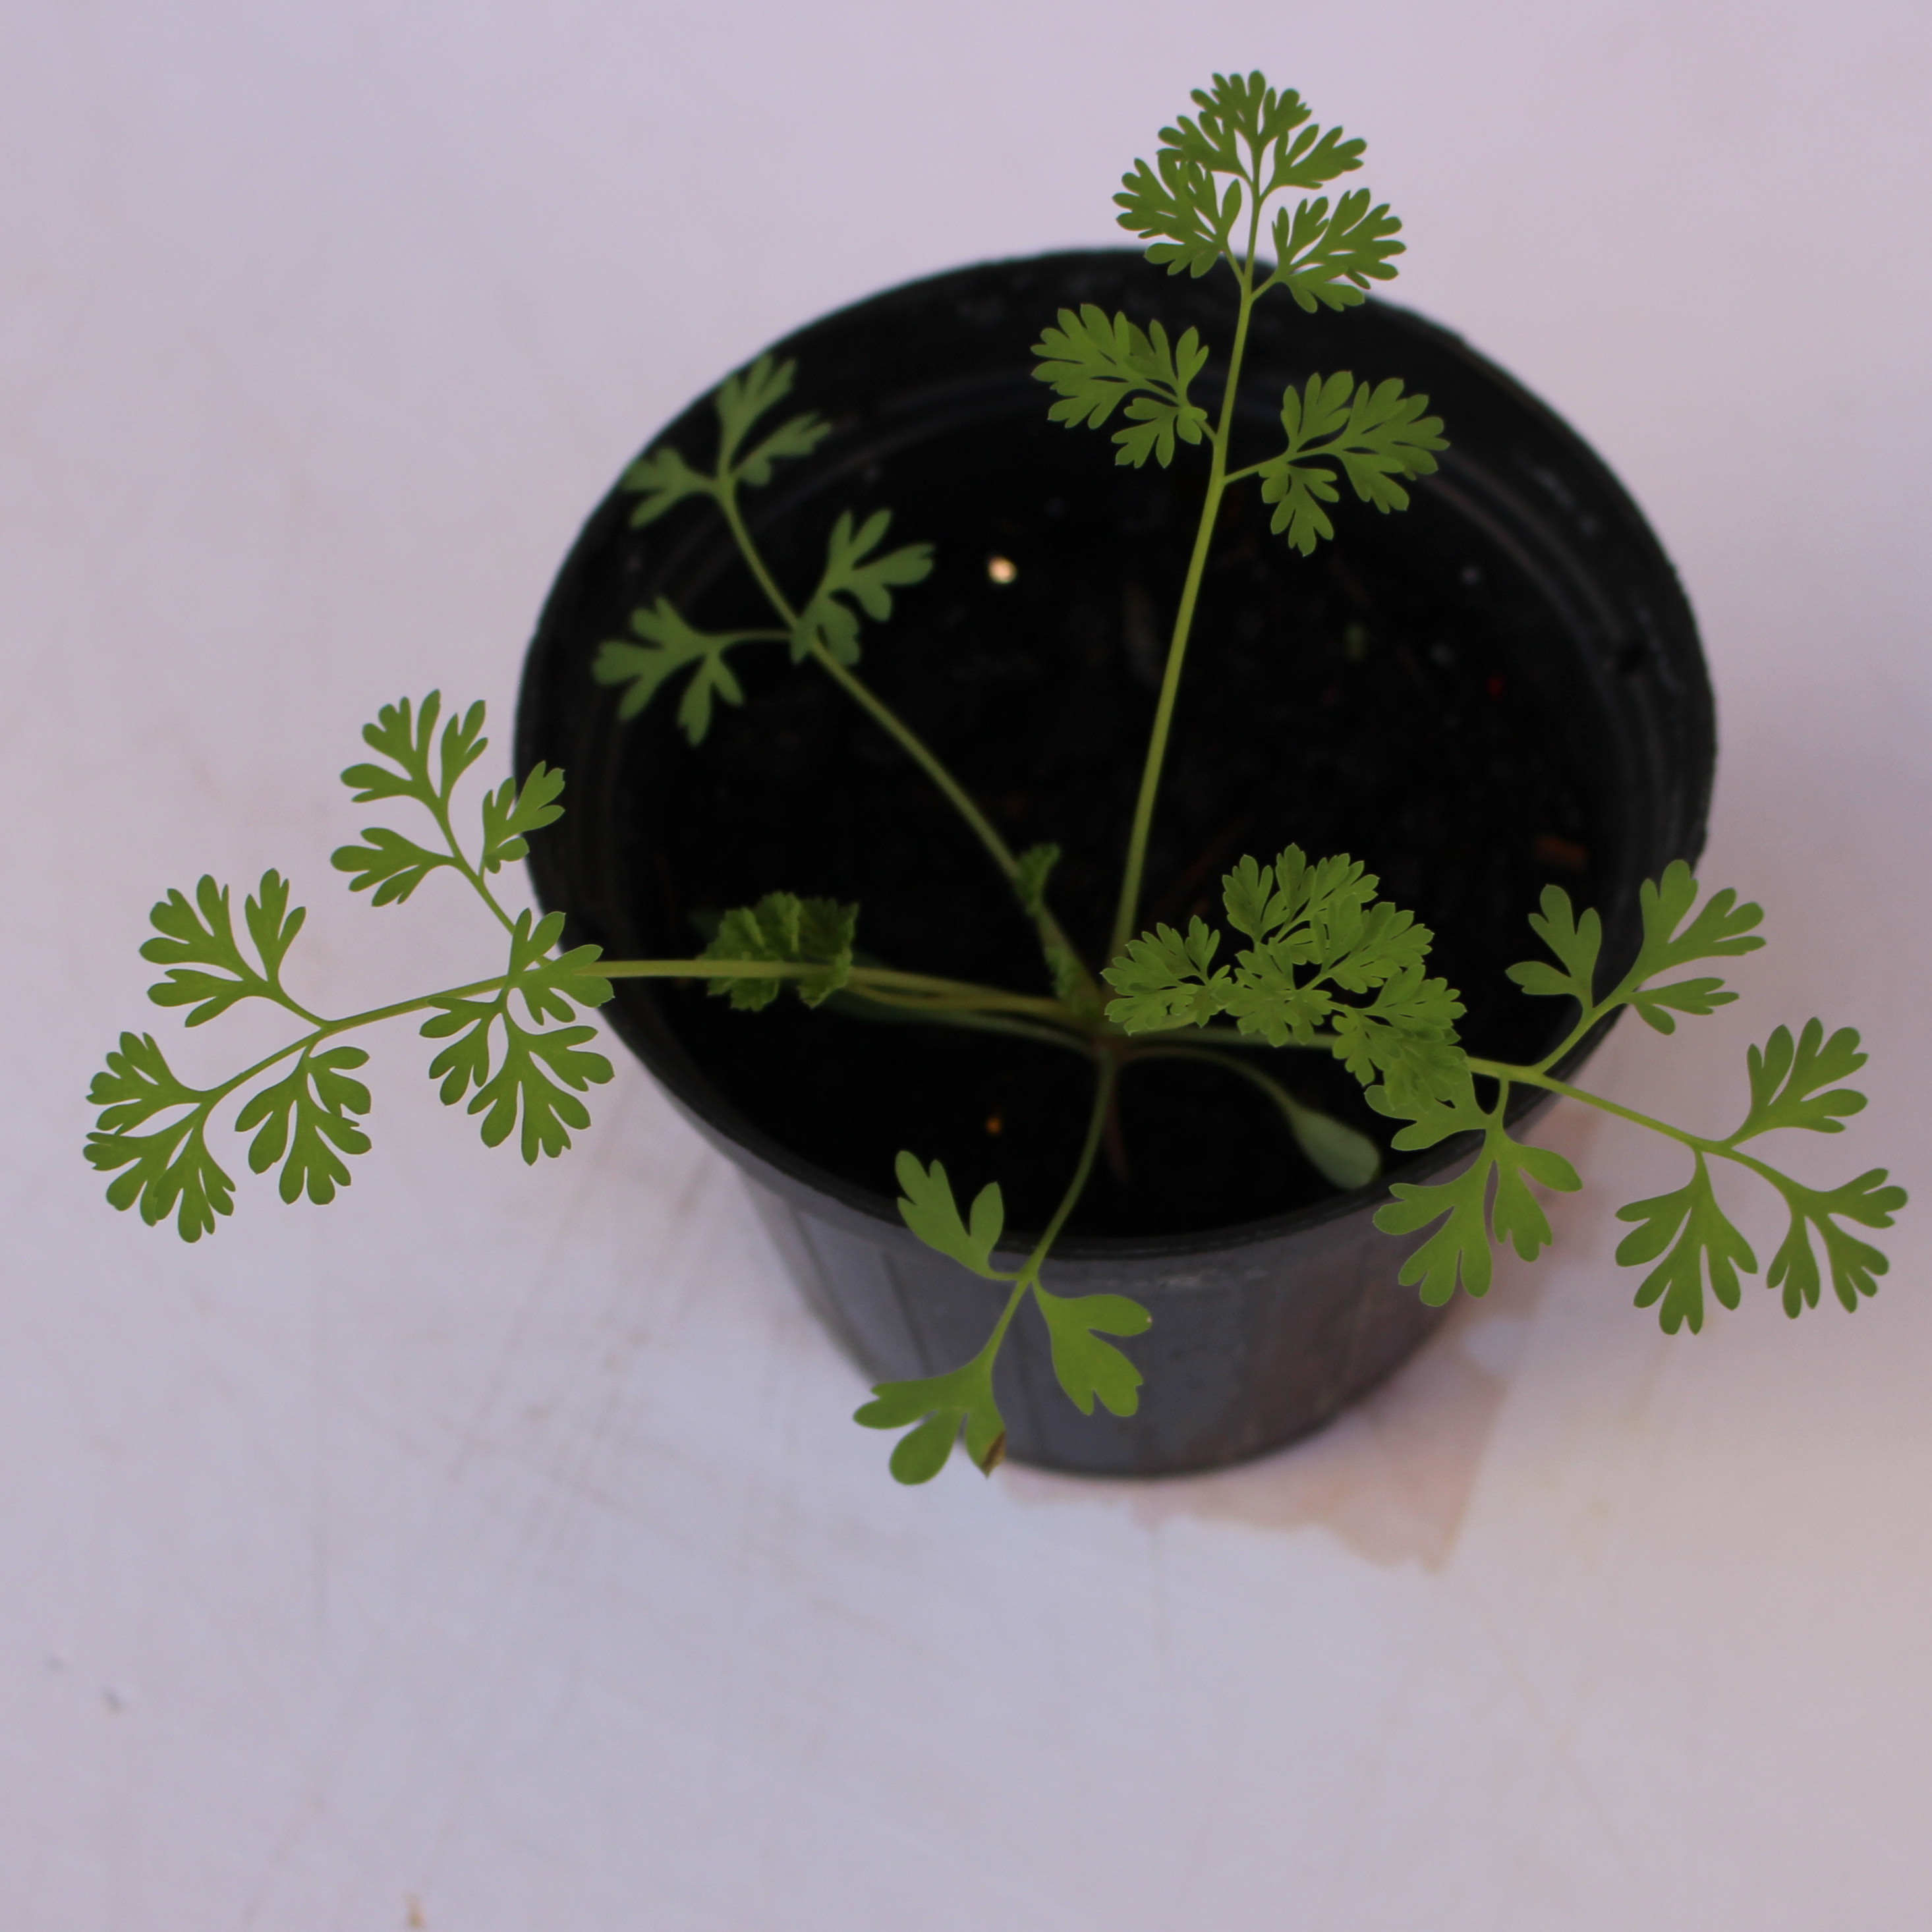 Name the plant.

Fumaria officinalis
